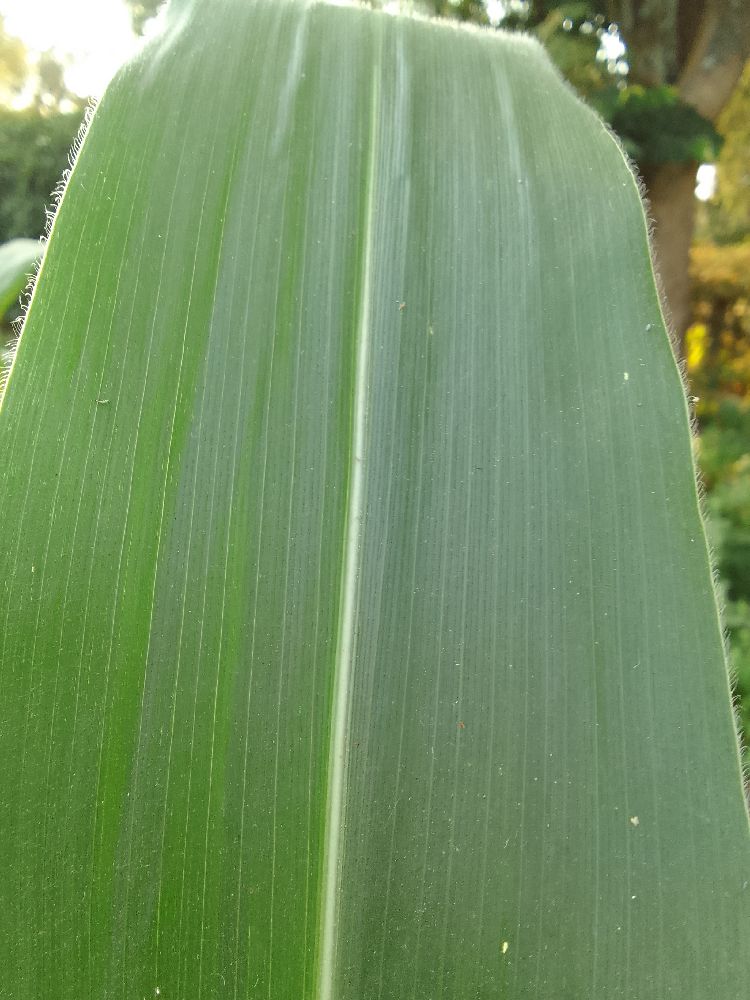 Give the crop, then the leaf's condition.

maize, healthy
